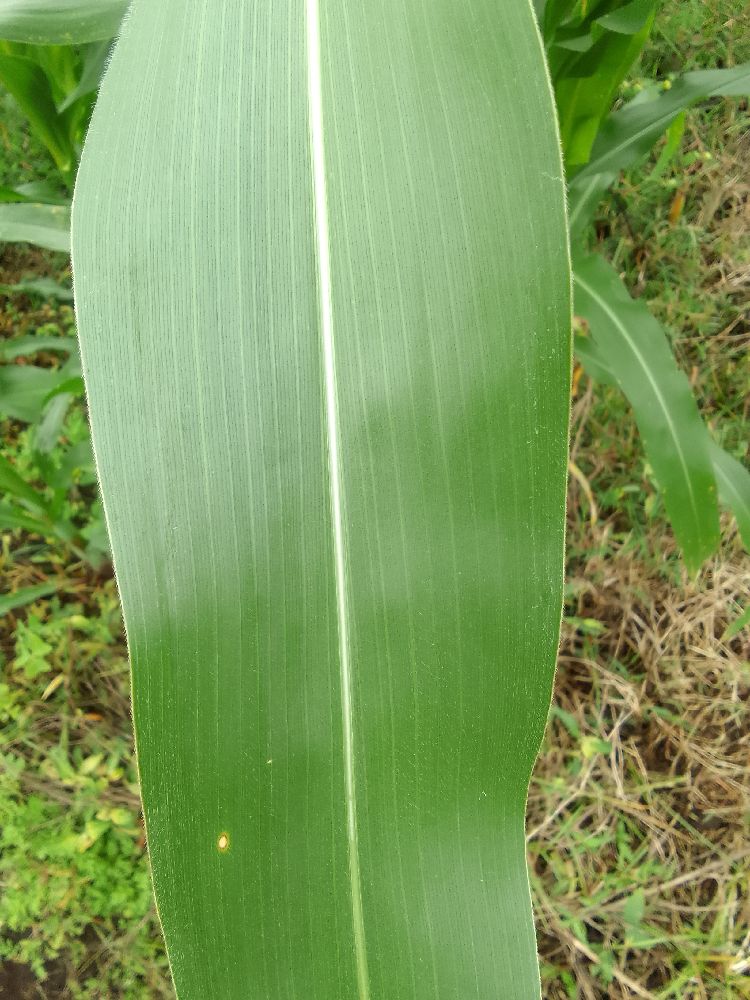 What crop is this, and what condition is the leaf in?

maize, healthy
